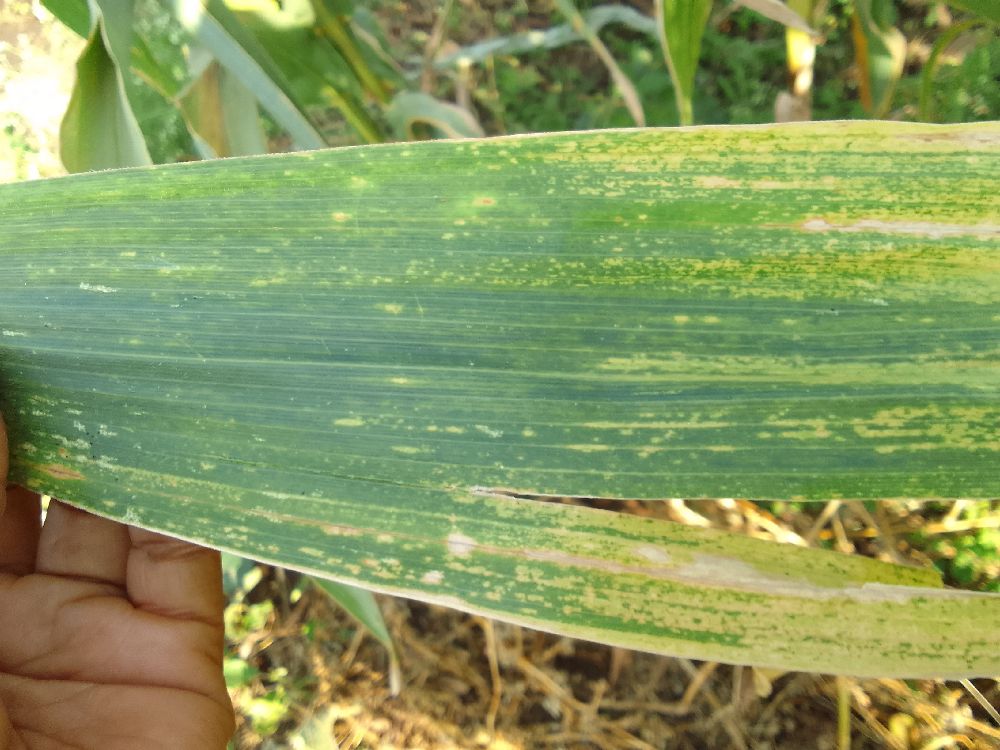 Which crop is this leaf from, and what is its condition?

maize, maize lethal necrosis
